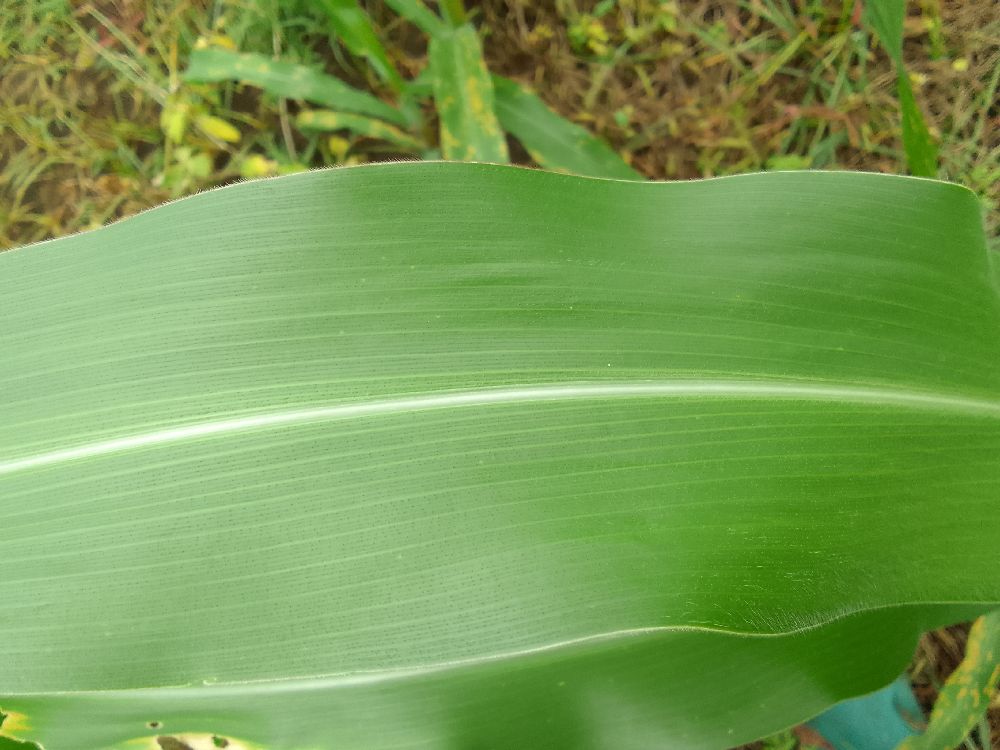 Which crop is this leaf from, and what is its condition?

maize, healthy
